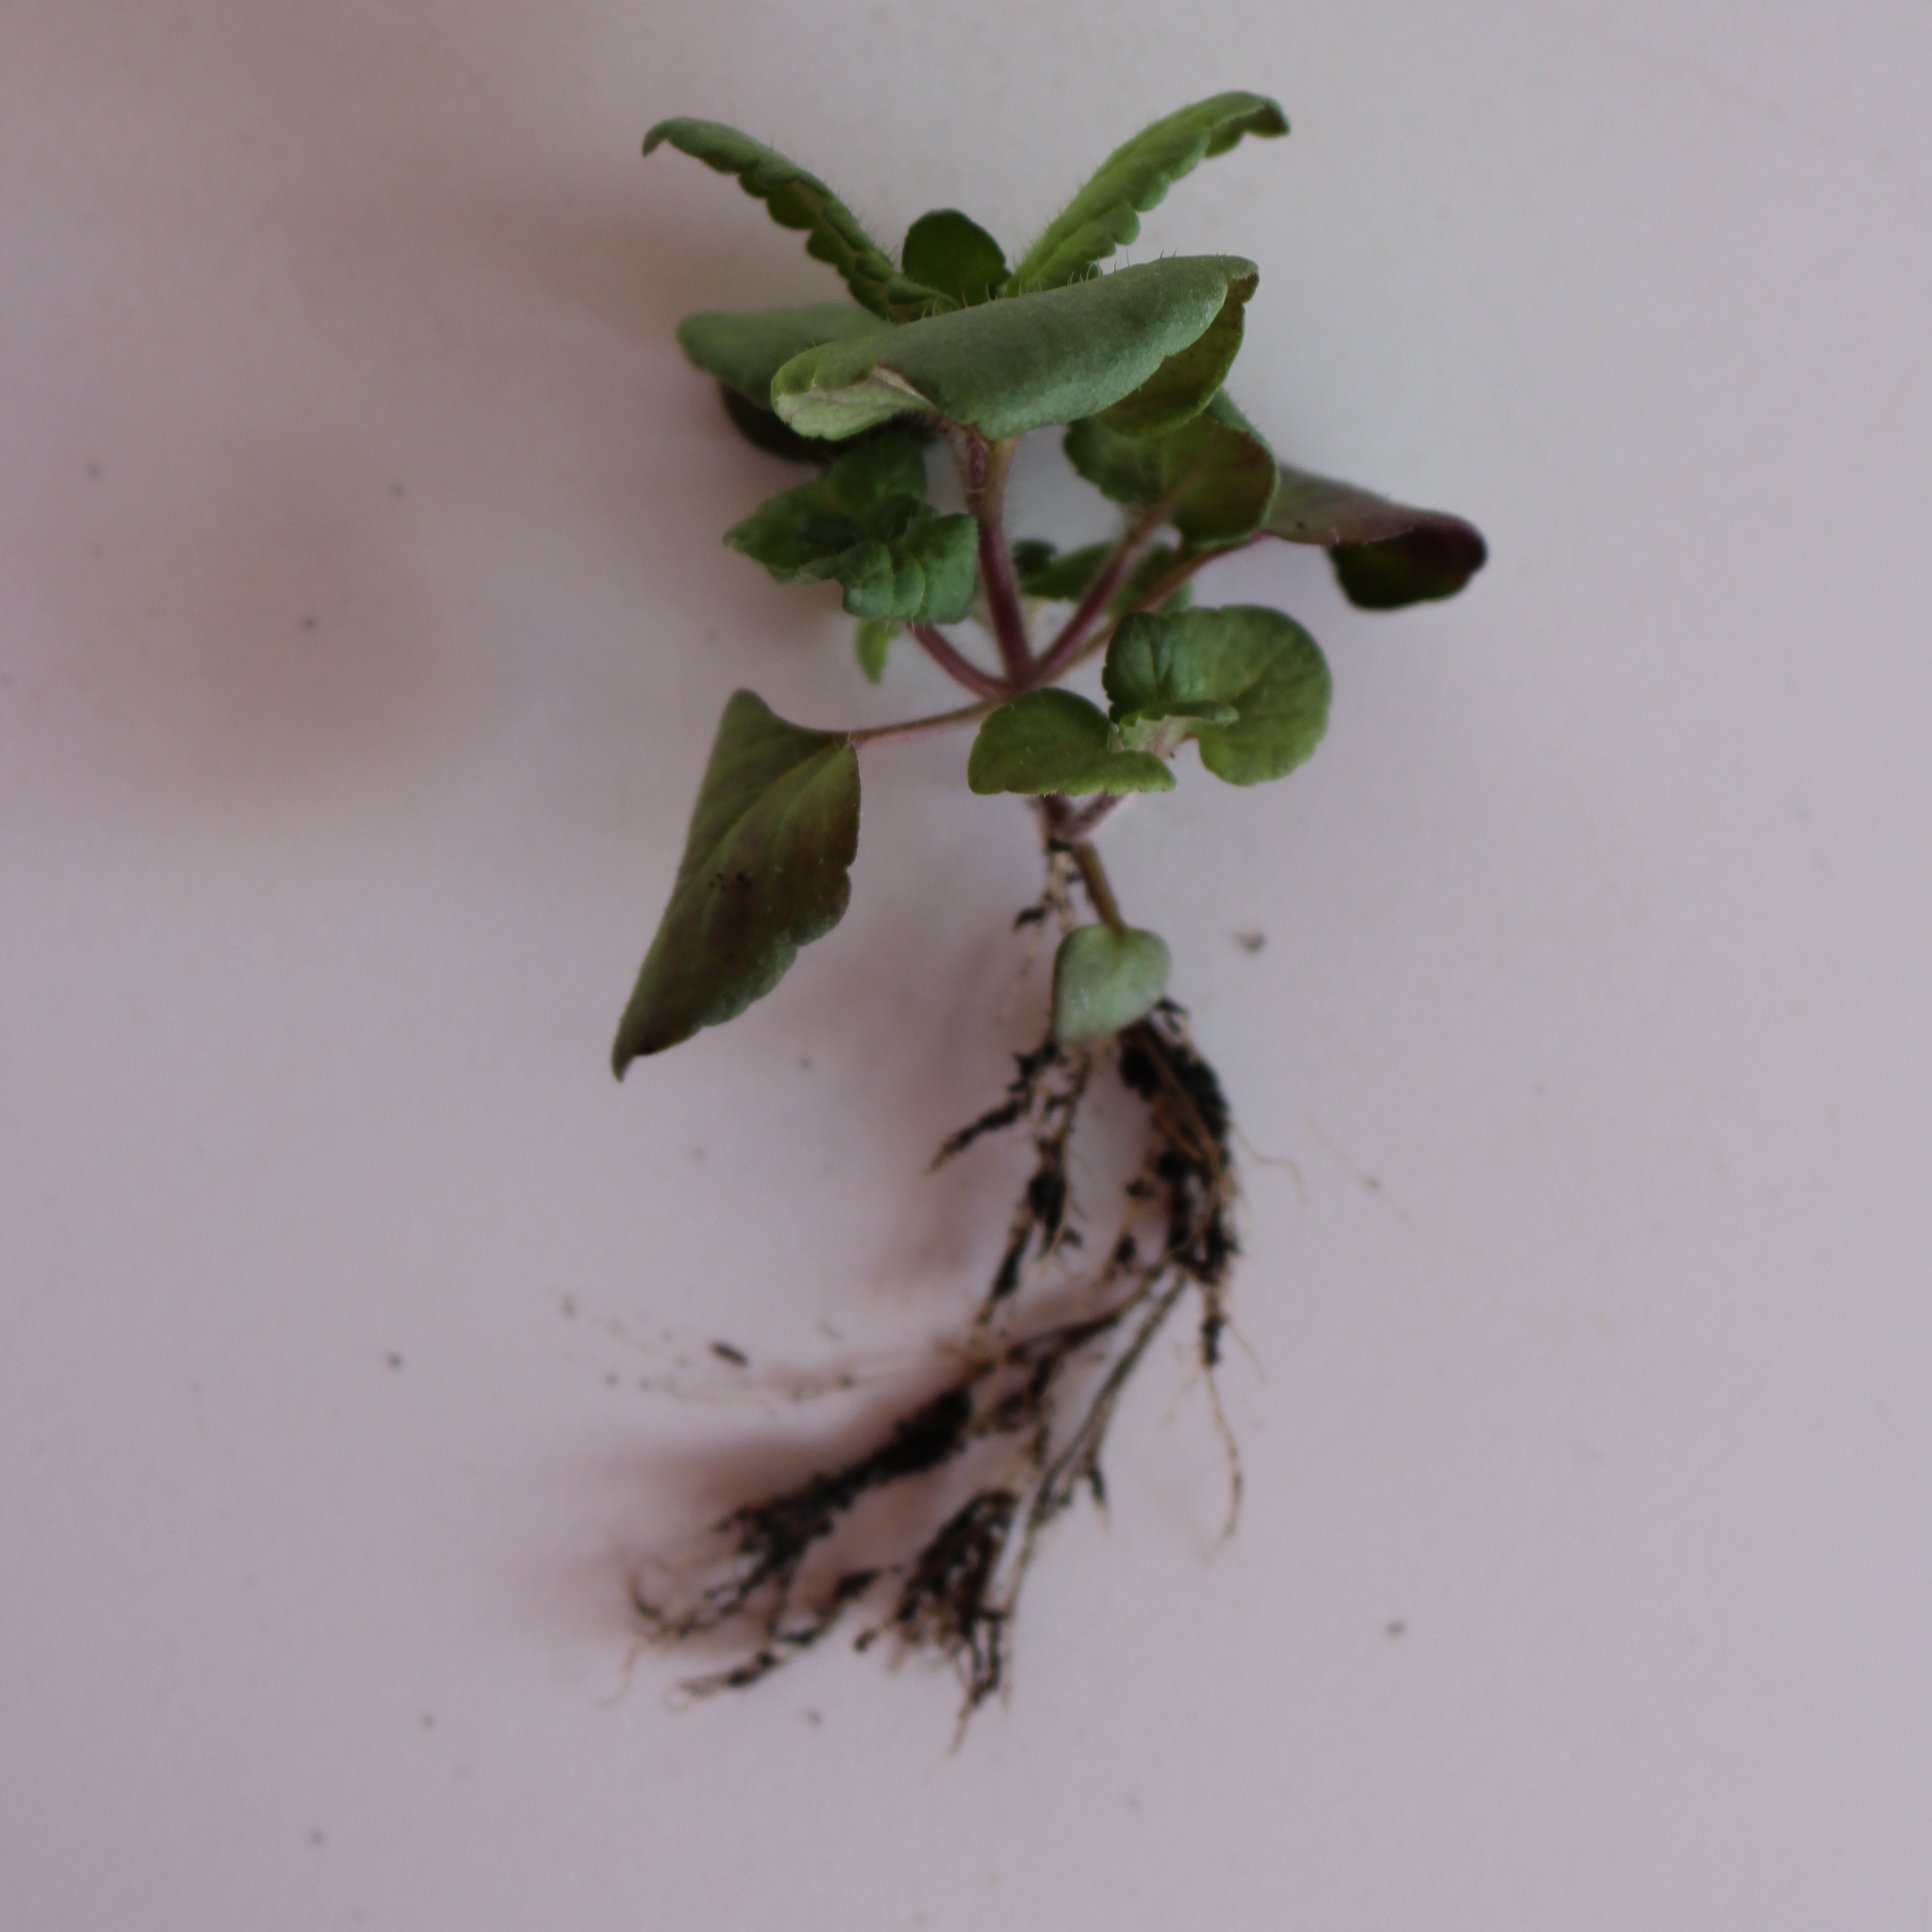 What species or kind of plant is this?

Veronica persica
